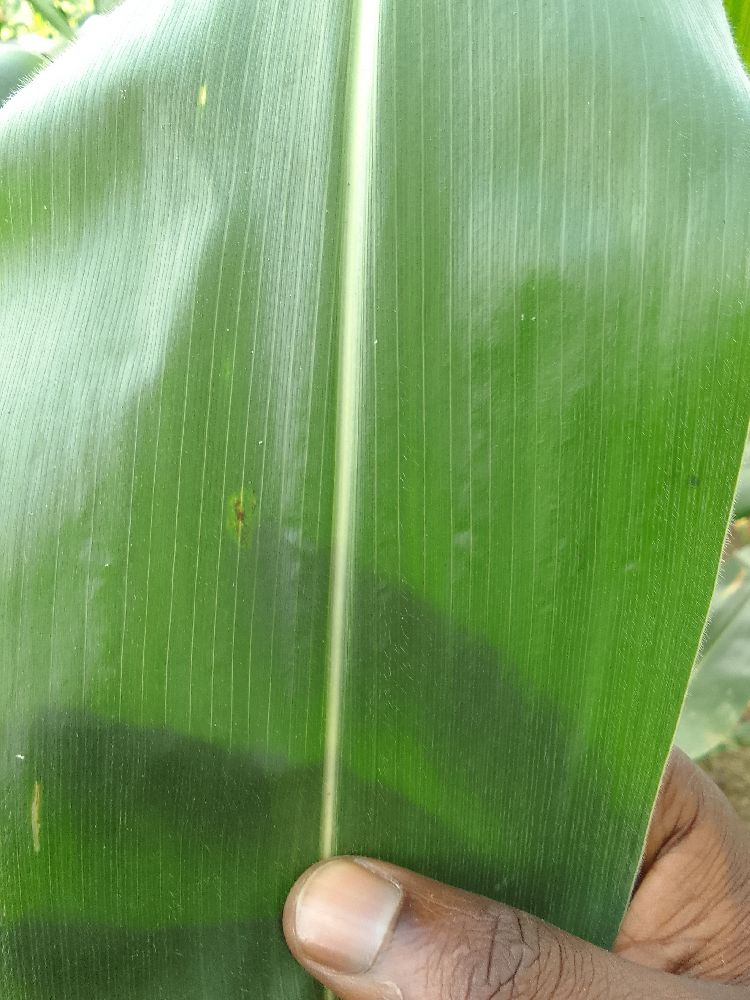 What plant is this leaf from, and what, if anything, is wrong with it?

maize, healthy
